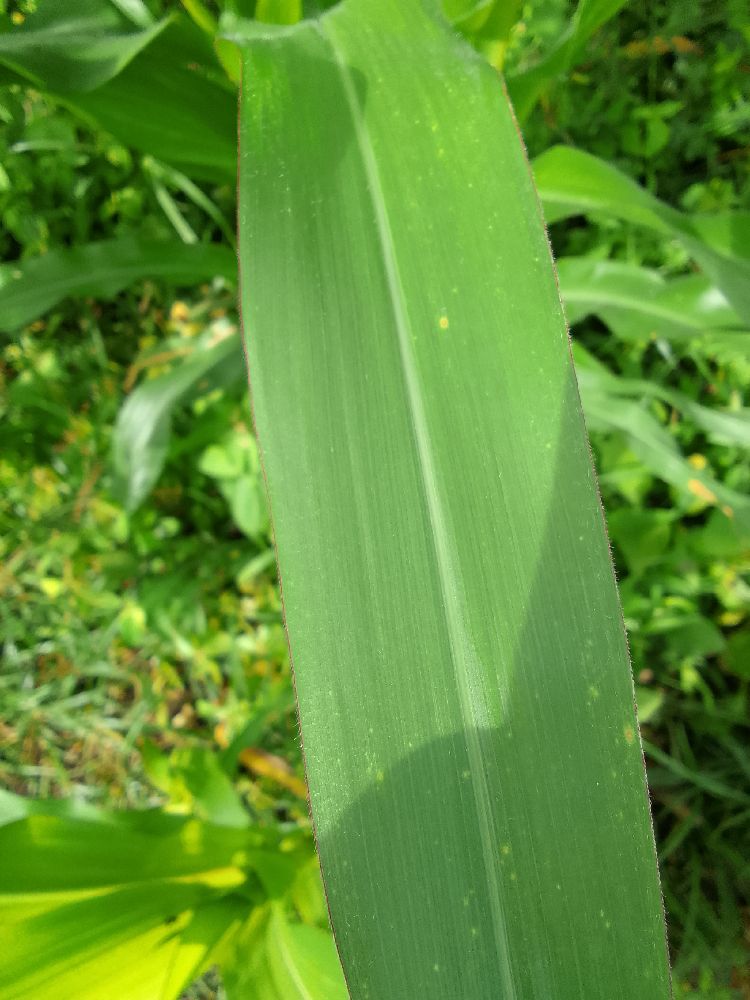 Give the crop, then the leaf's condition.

maize, healthy
